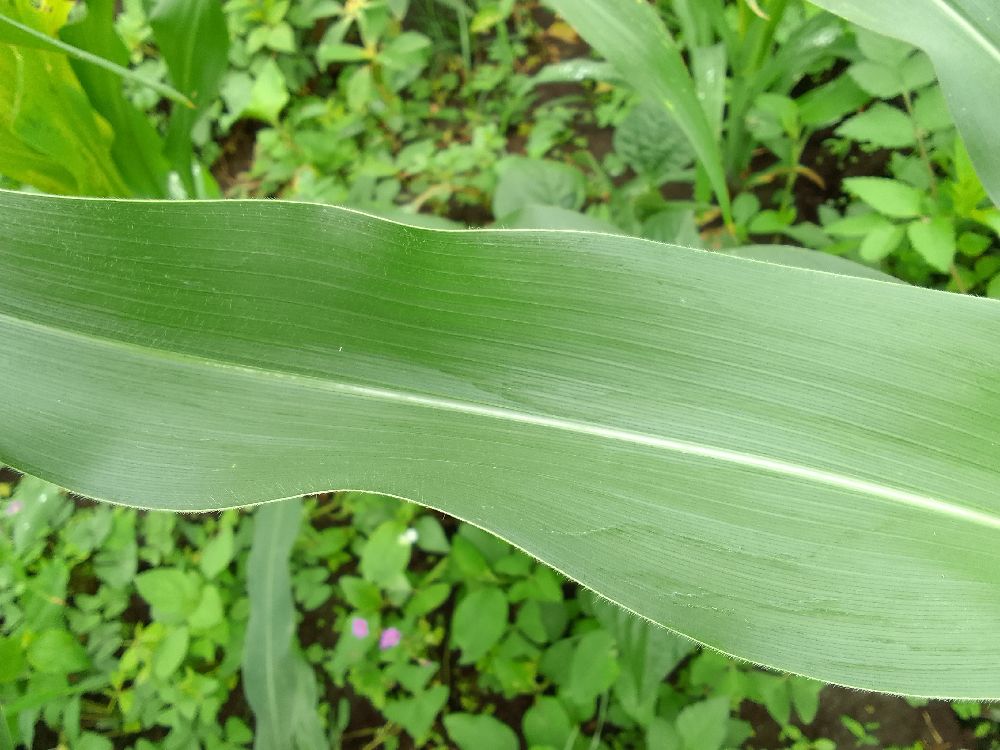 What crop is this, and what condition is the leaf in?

maize, healthy
